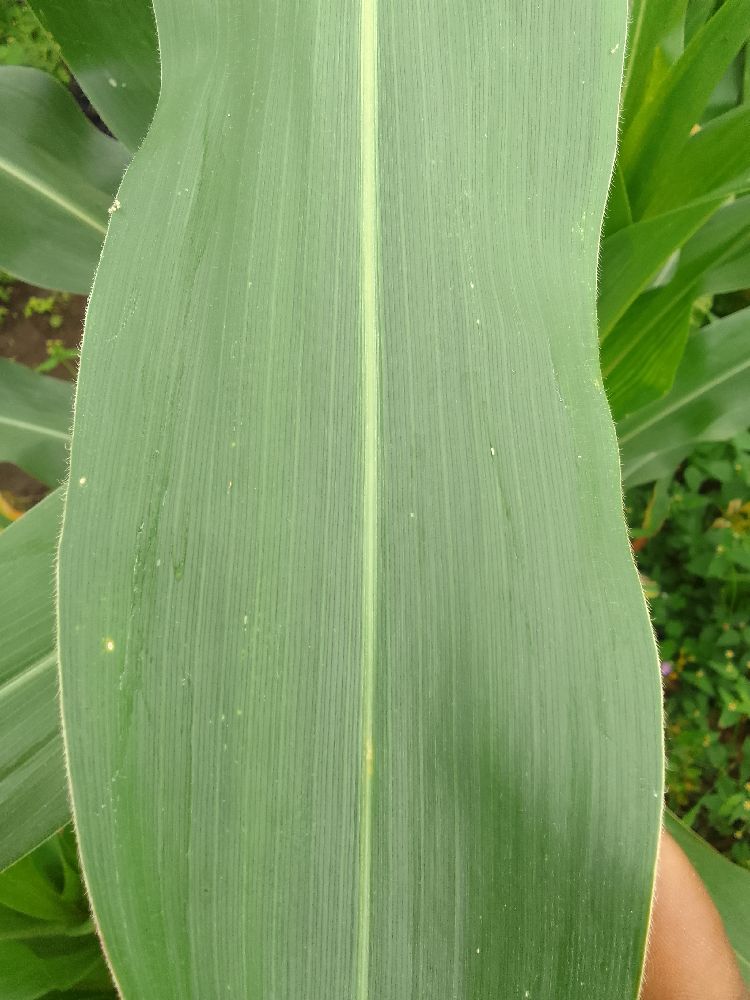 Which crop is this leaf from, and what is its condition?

maize, healthy
